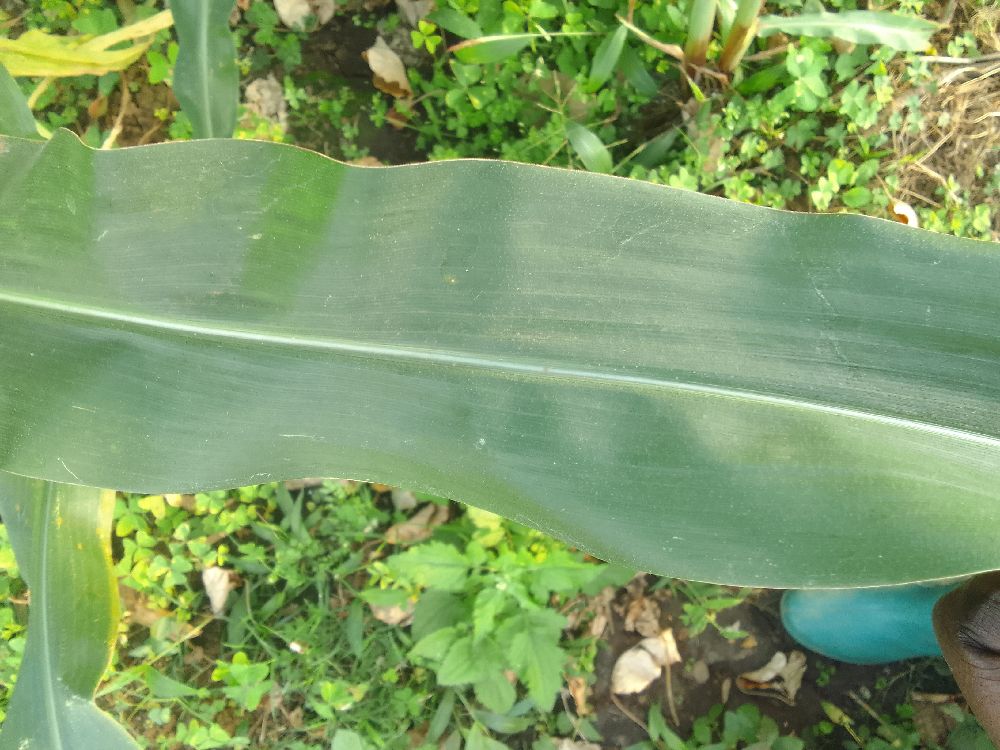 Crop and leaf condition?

maize, healthy
